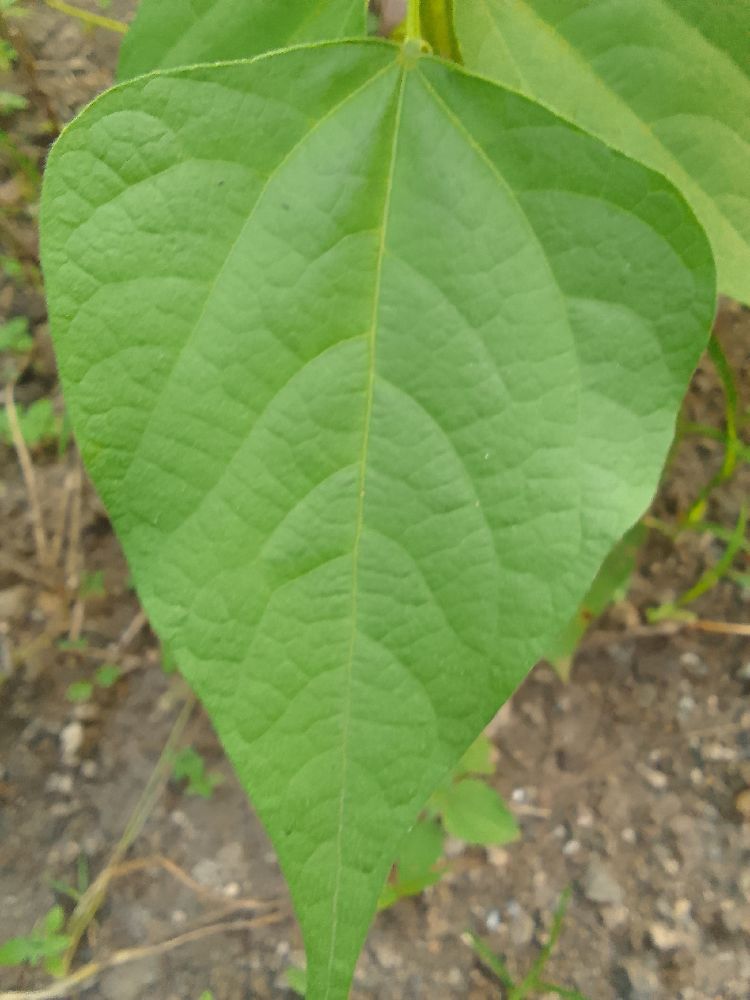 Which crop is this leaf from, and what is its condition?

common bean, healthy
